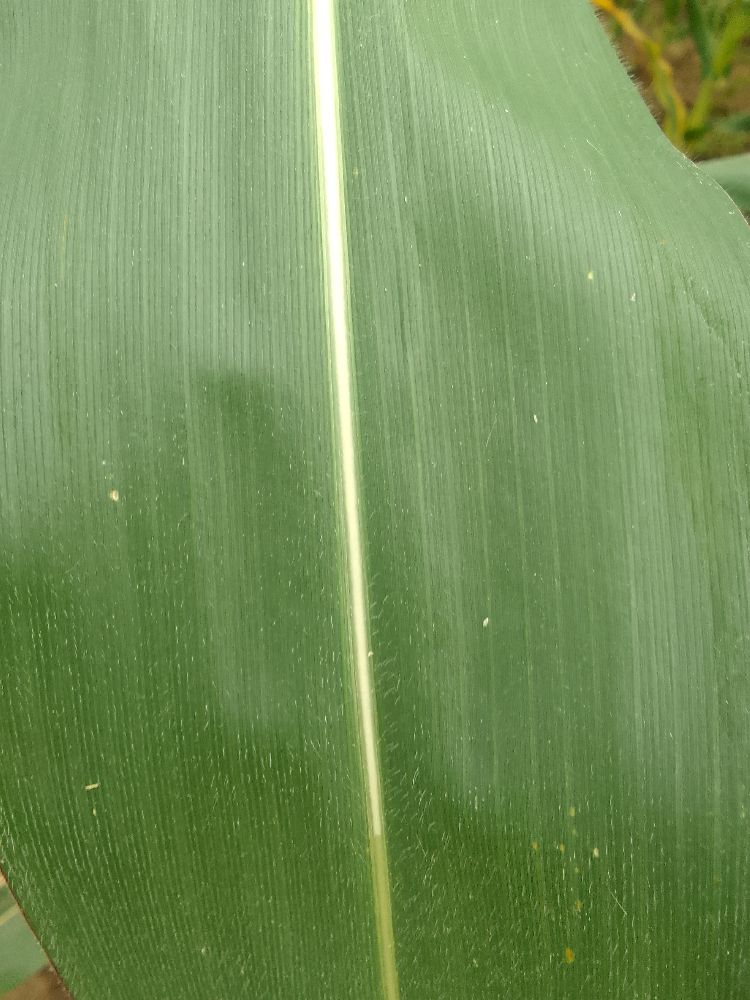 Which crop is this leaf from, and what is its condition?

maize, healthy
